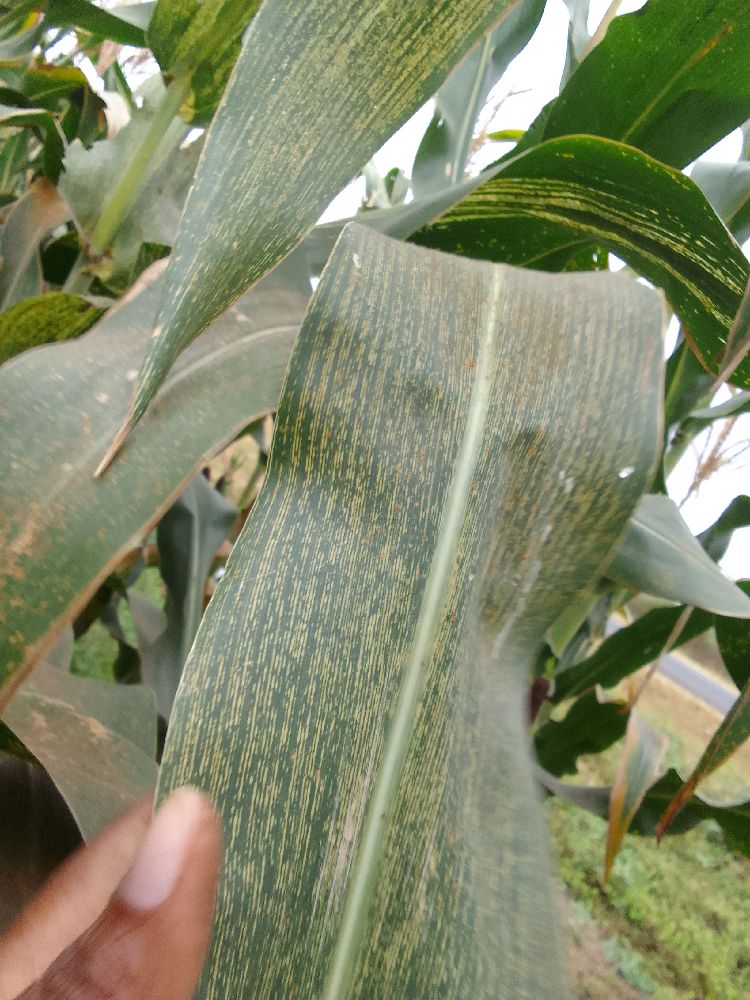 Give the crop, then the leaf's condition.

maize, maize streak virus
